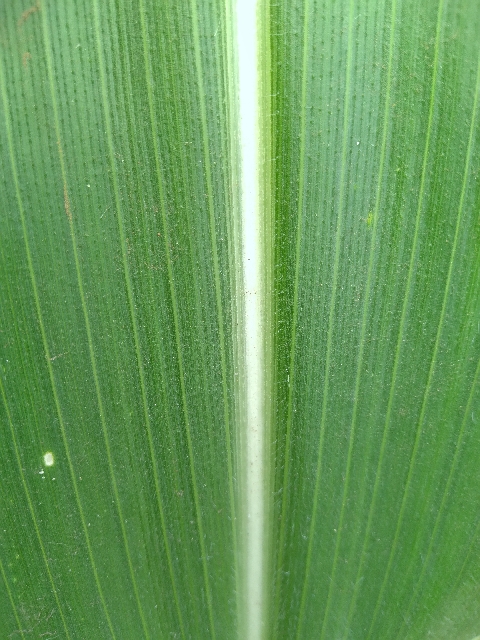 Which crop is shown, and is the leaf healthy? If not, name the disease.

maize, healthy
